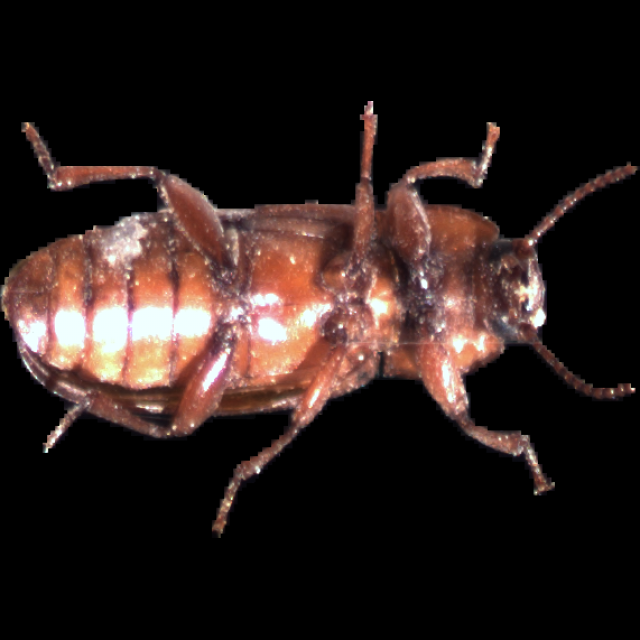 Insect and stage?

mealworm beetle
